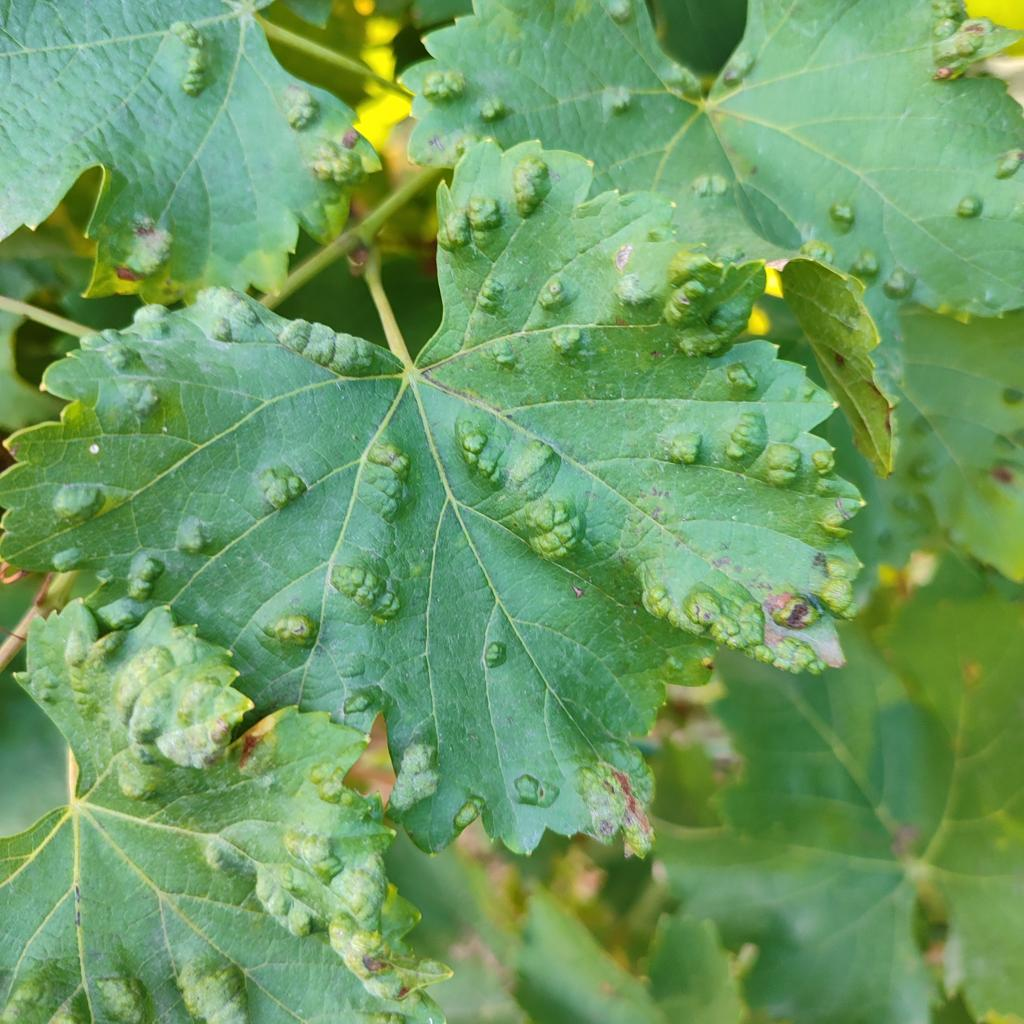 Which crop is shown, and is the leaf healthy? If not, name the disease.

grapevine, erineum mite
